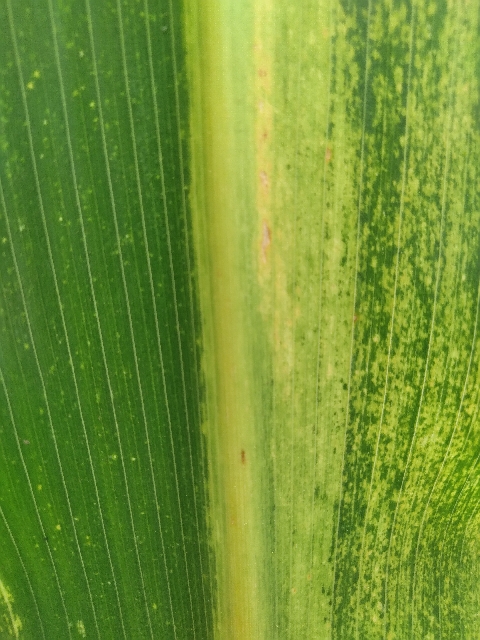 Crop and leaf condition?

maize, maize lethal necrosis
